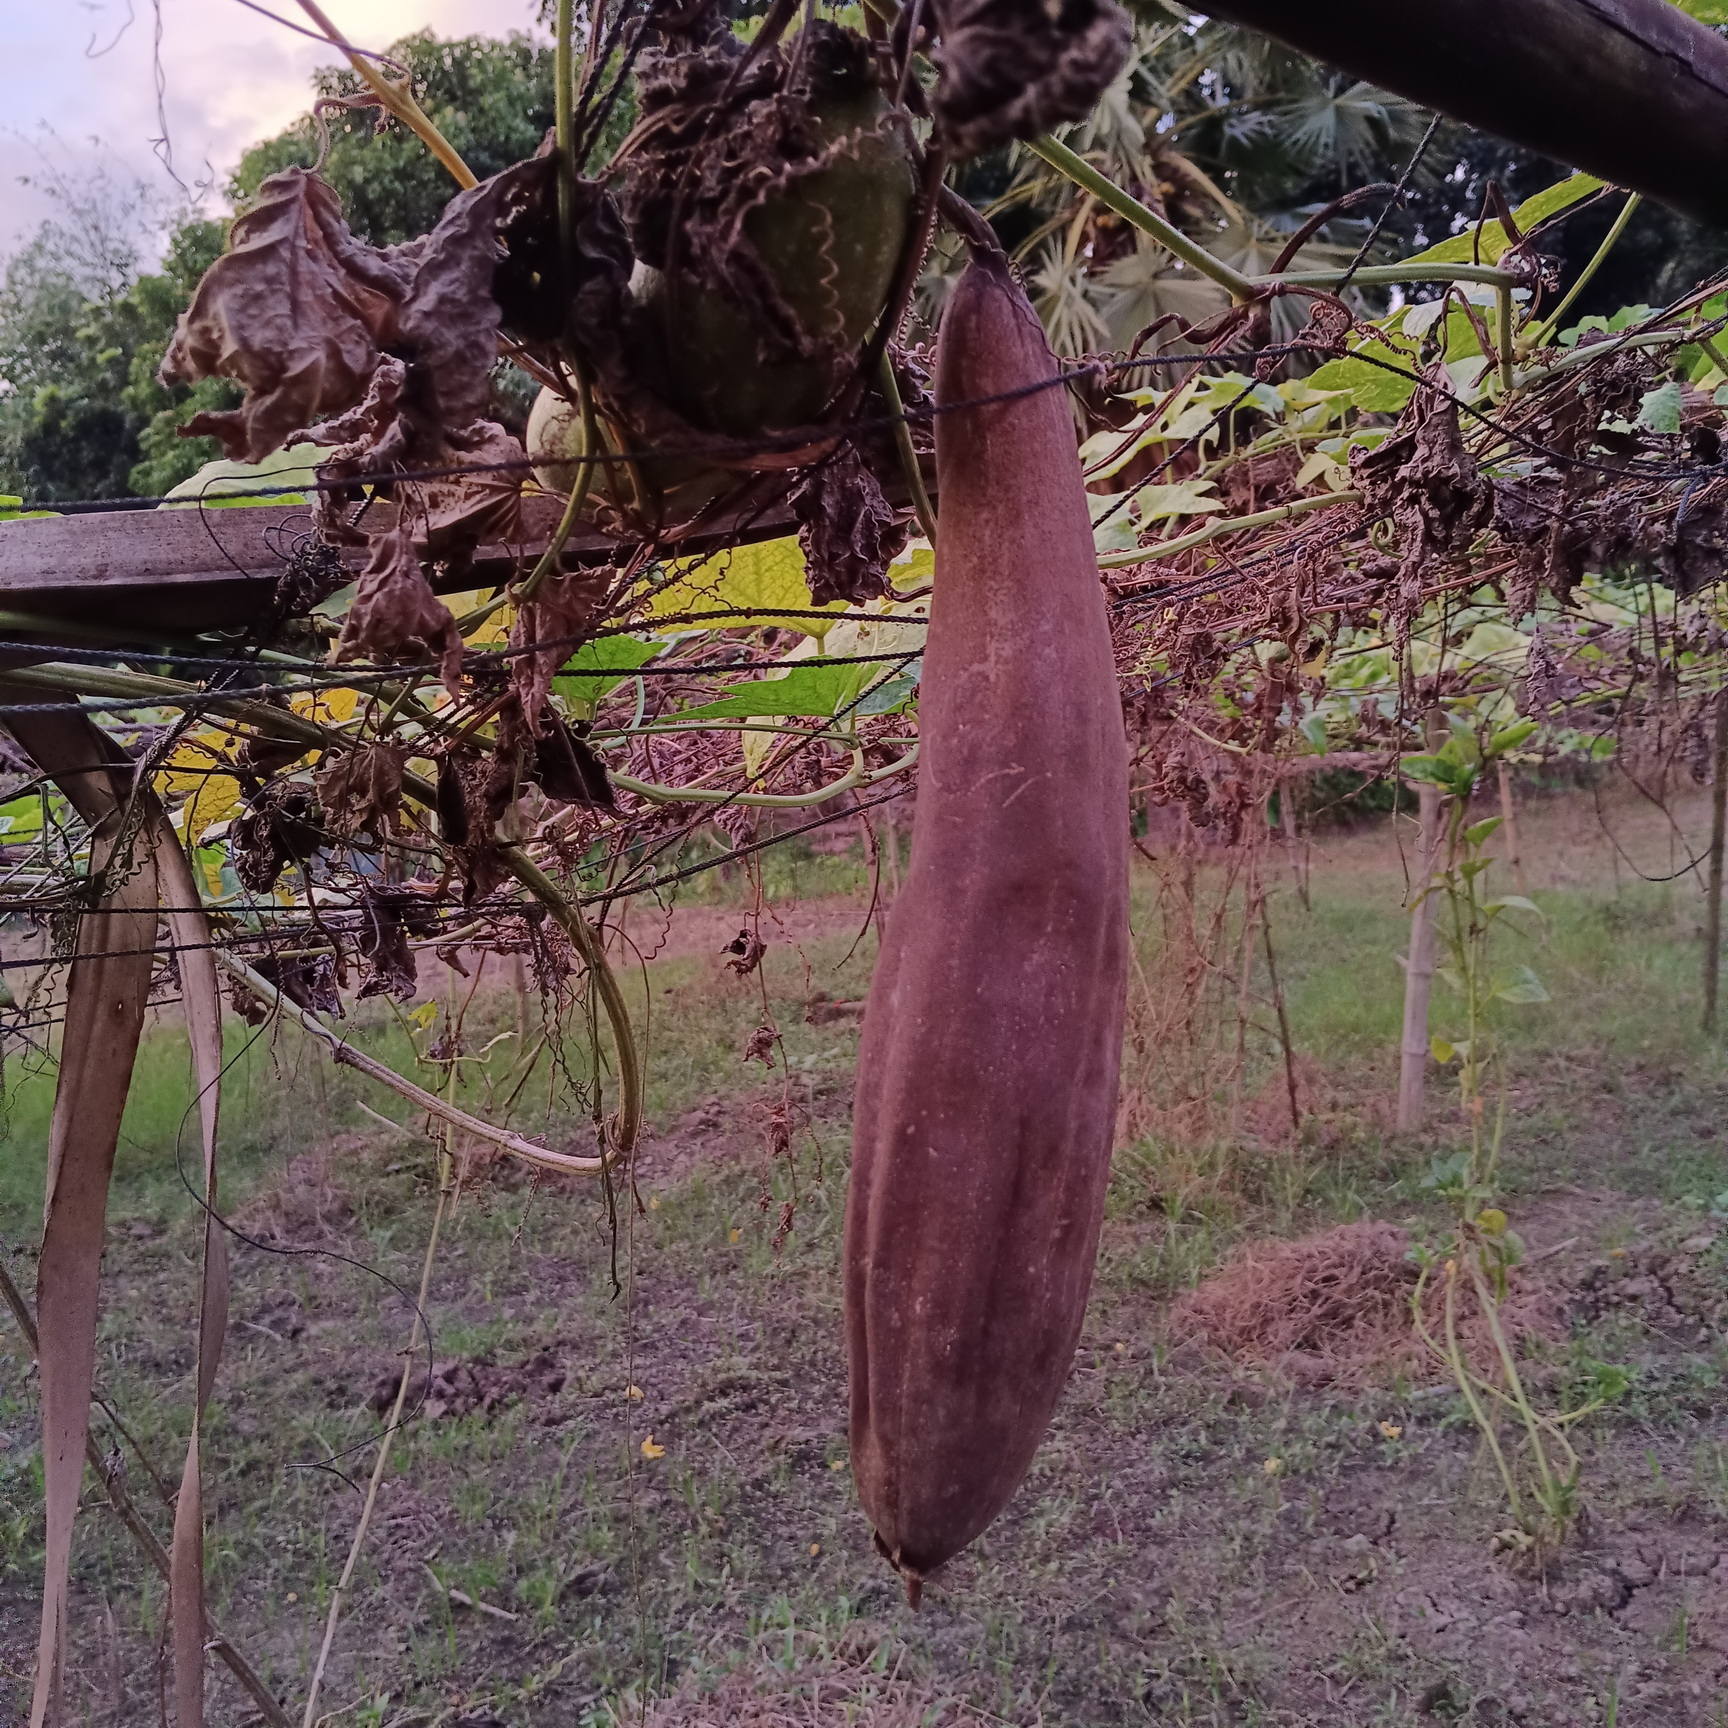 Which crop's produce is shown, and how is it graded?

luffa, faulty
